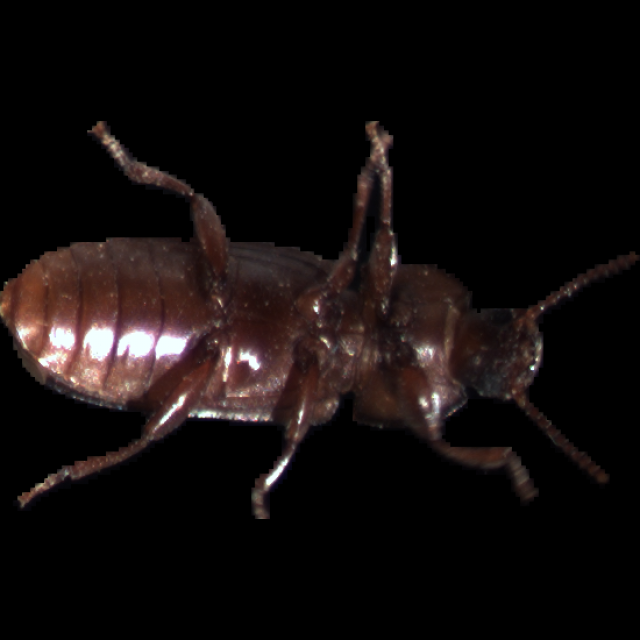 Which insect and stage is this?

mealworm beetle
